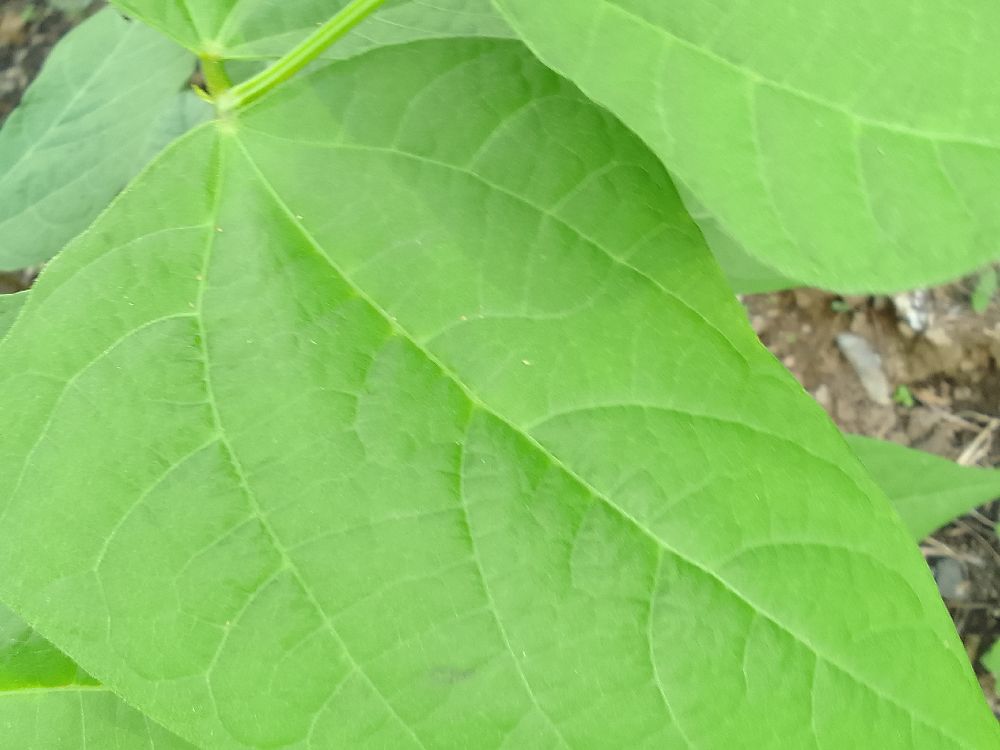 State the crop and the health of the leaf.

common bean, healthy
